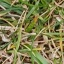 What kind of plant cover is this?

grass
